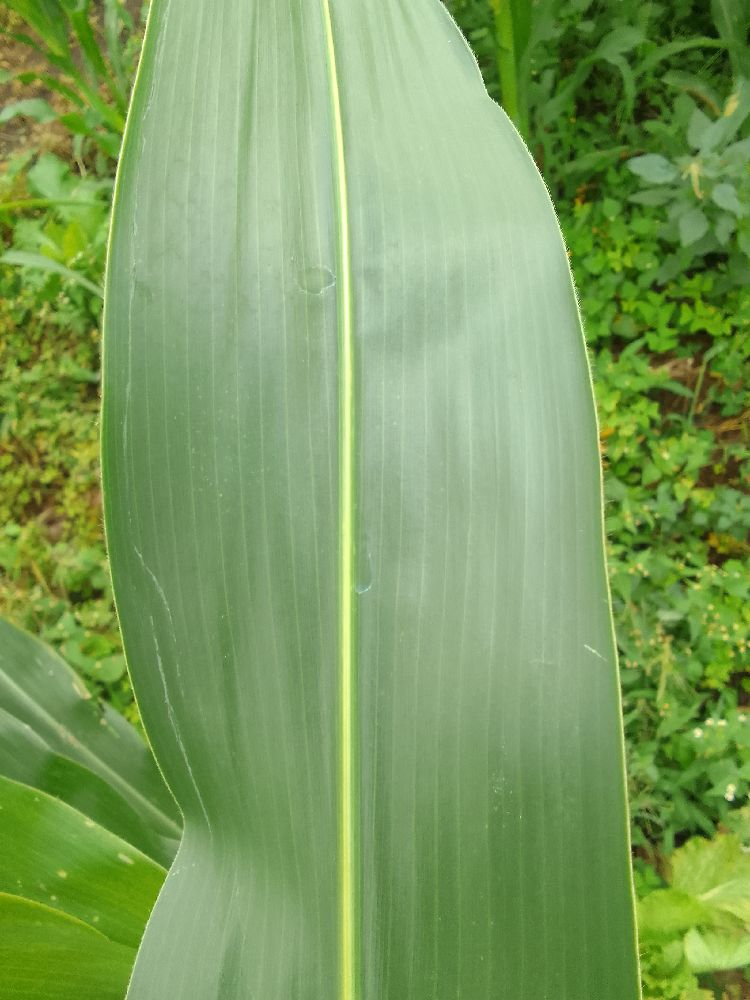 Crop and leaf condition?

maize, healthy
